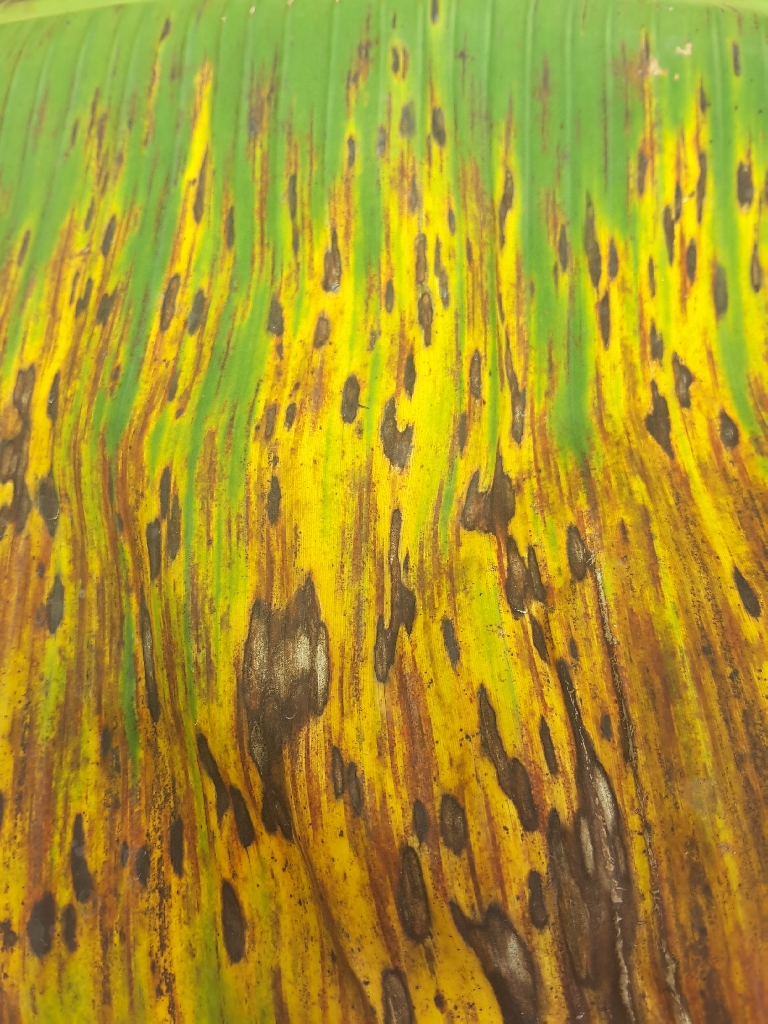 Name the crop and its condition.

banana, black sigatoka
